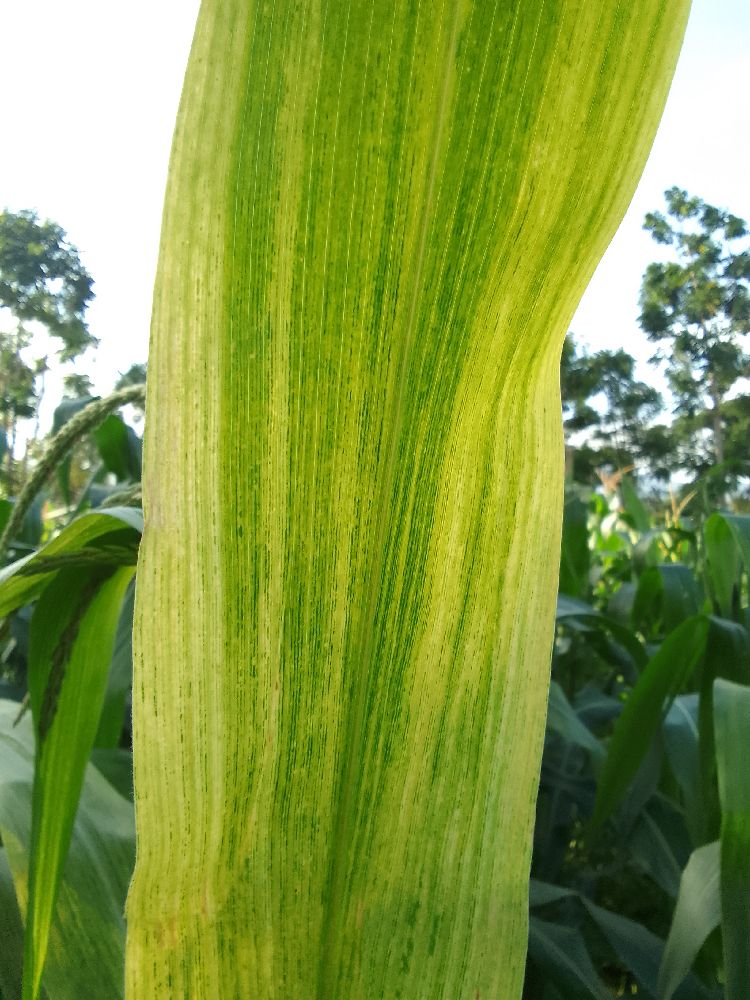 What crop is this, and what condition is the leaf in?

maize, maize lethal necrosis
